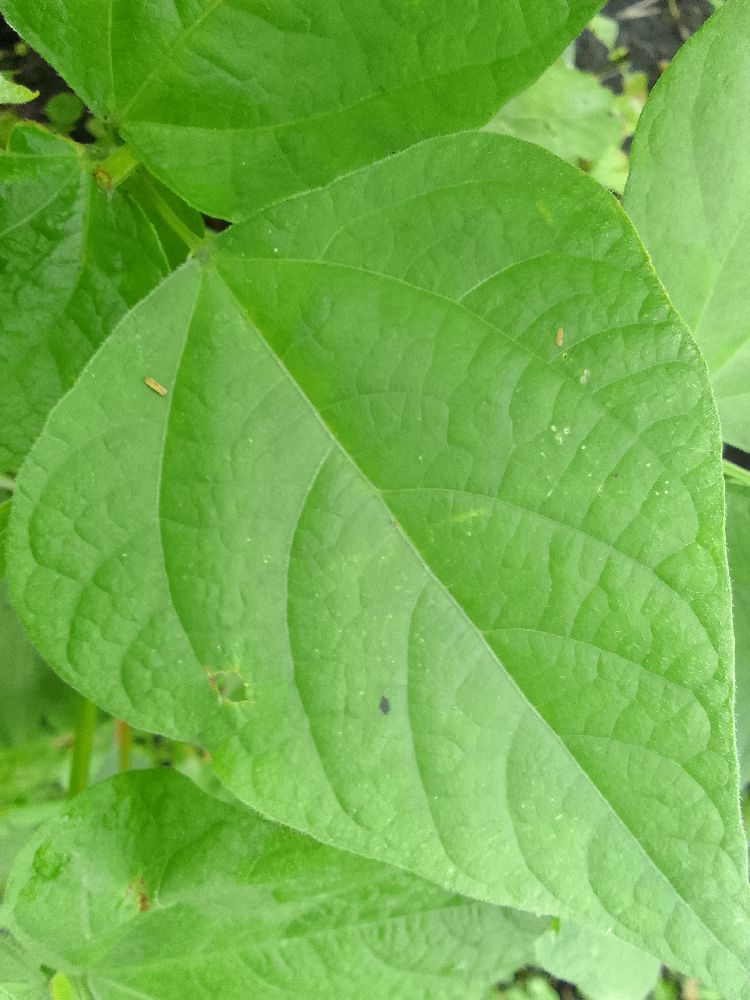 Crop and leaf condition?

common bean, healthy
